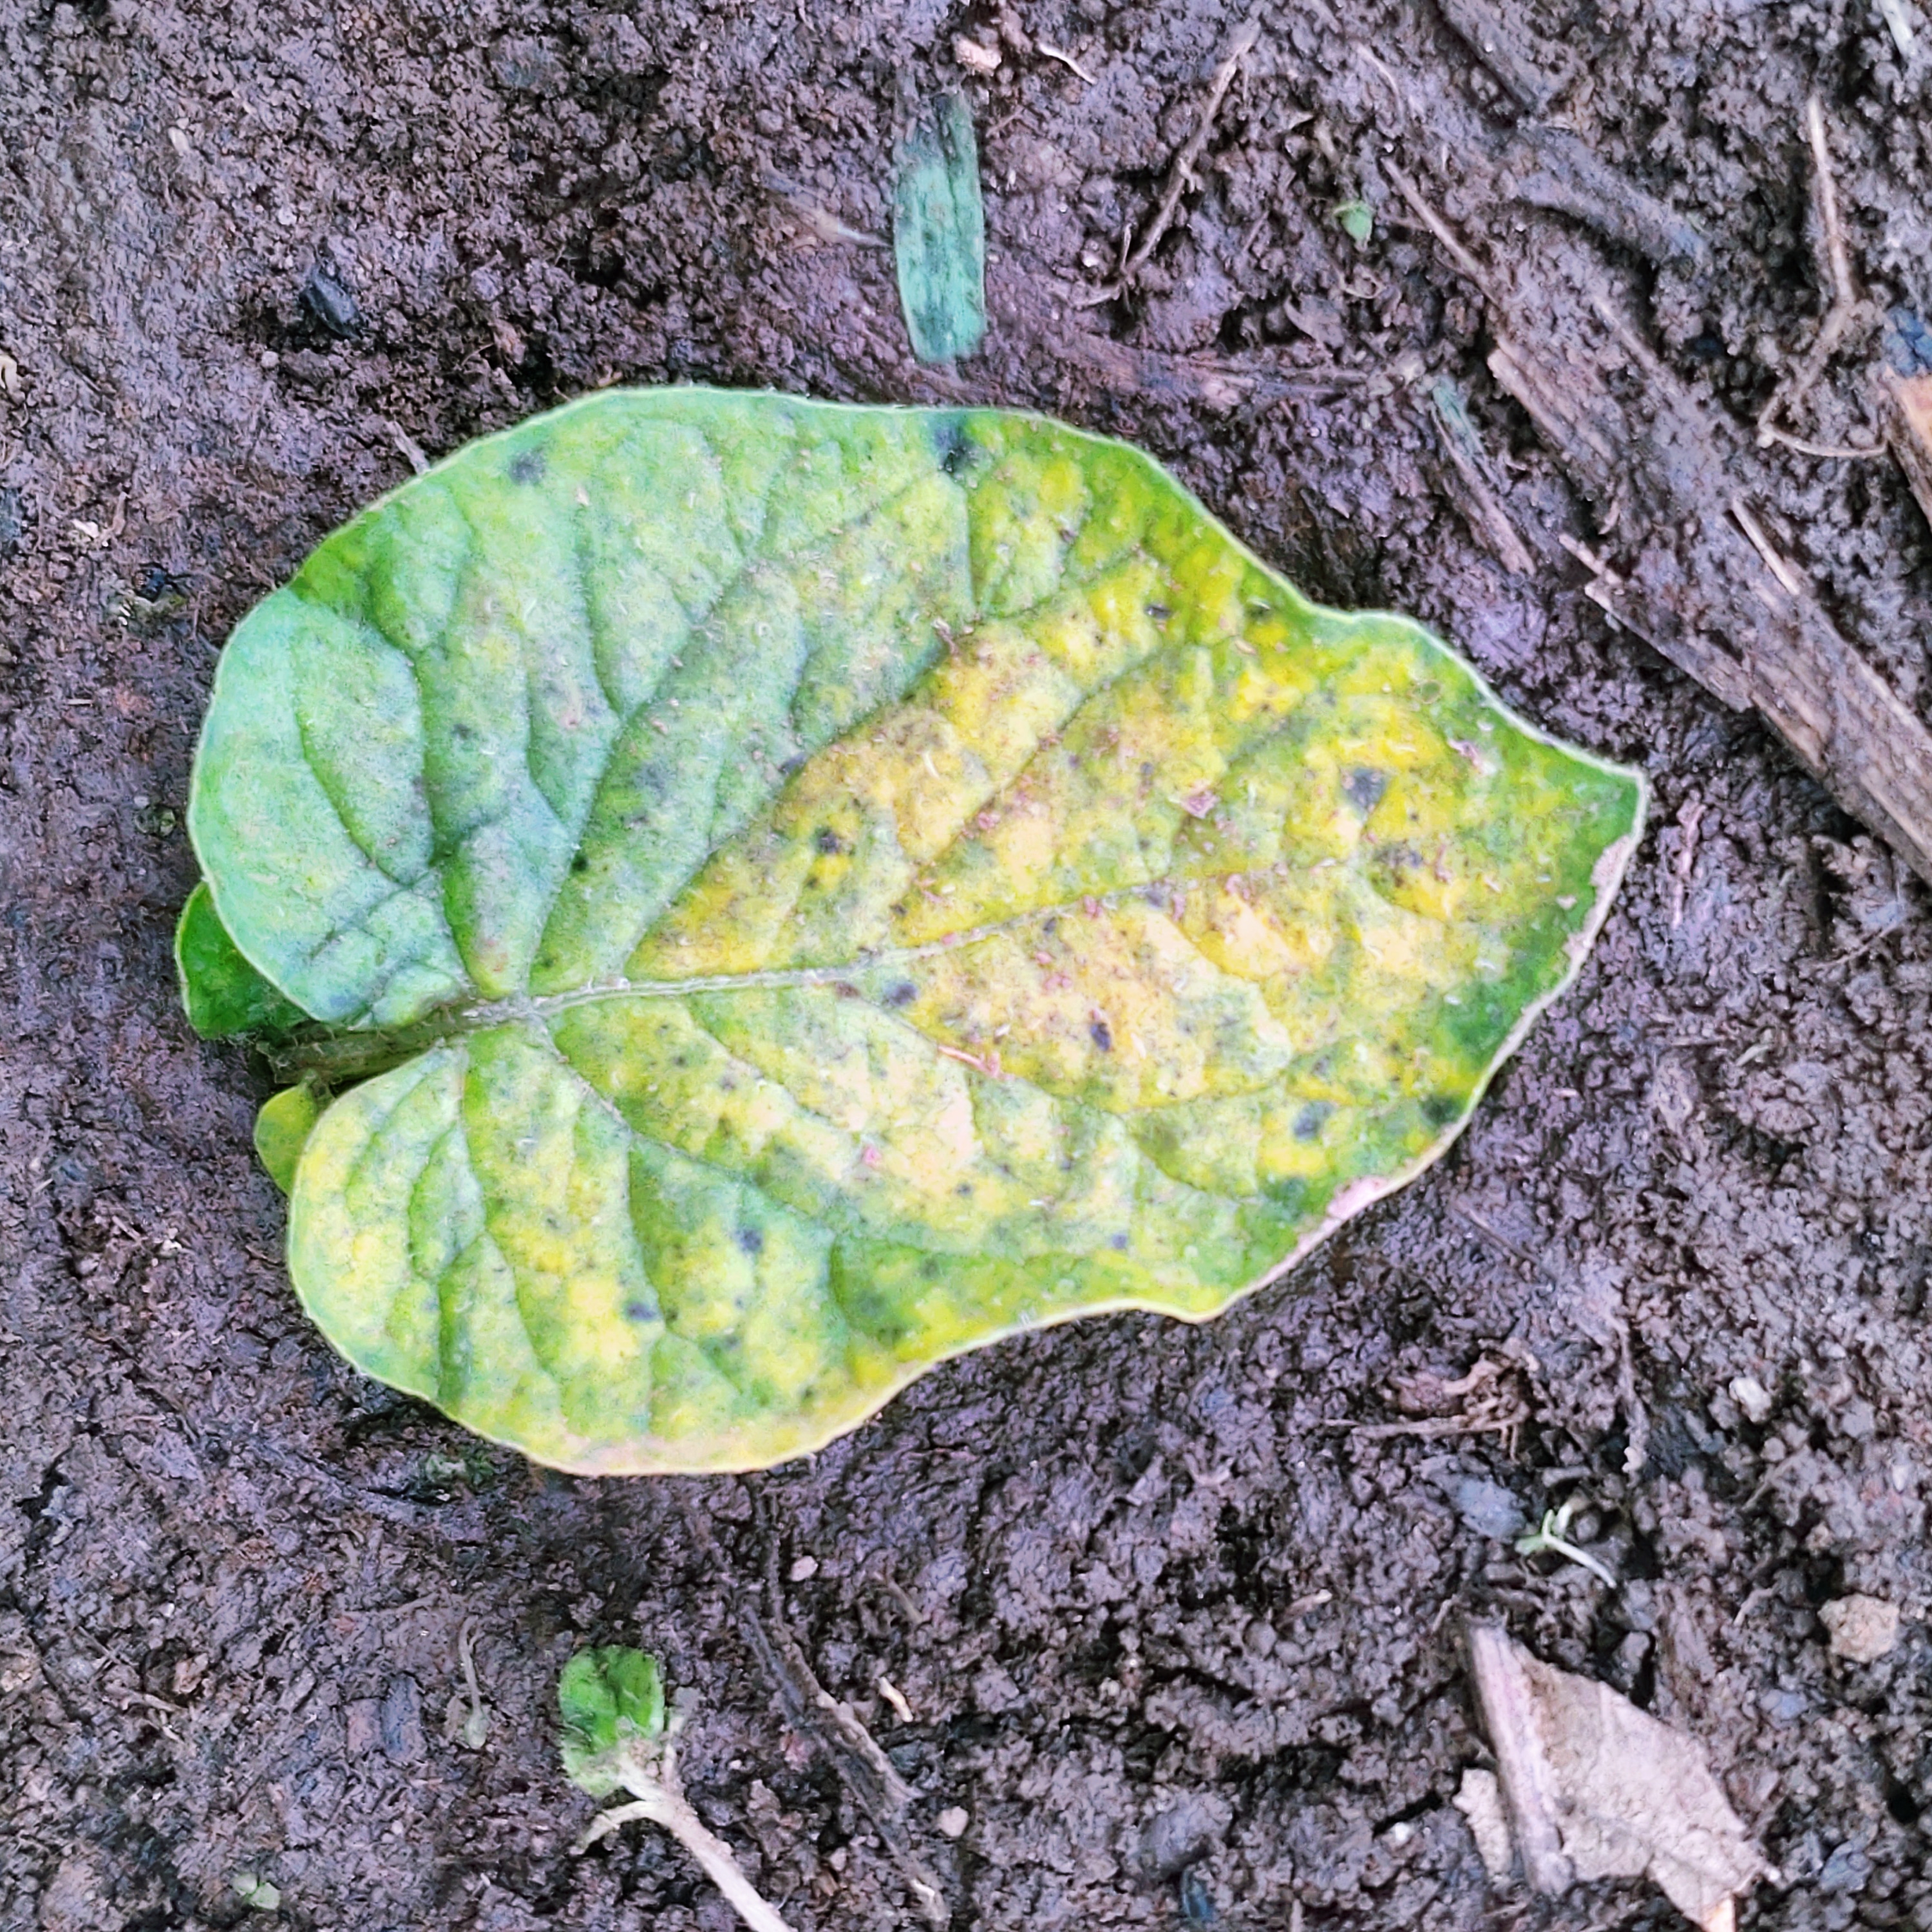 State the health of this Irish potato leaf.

late blight
